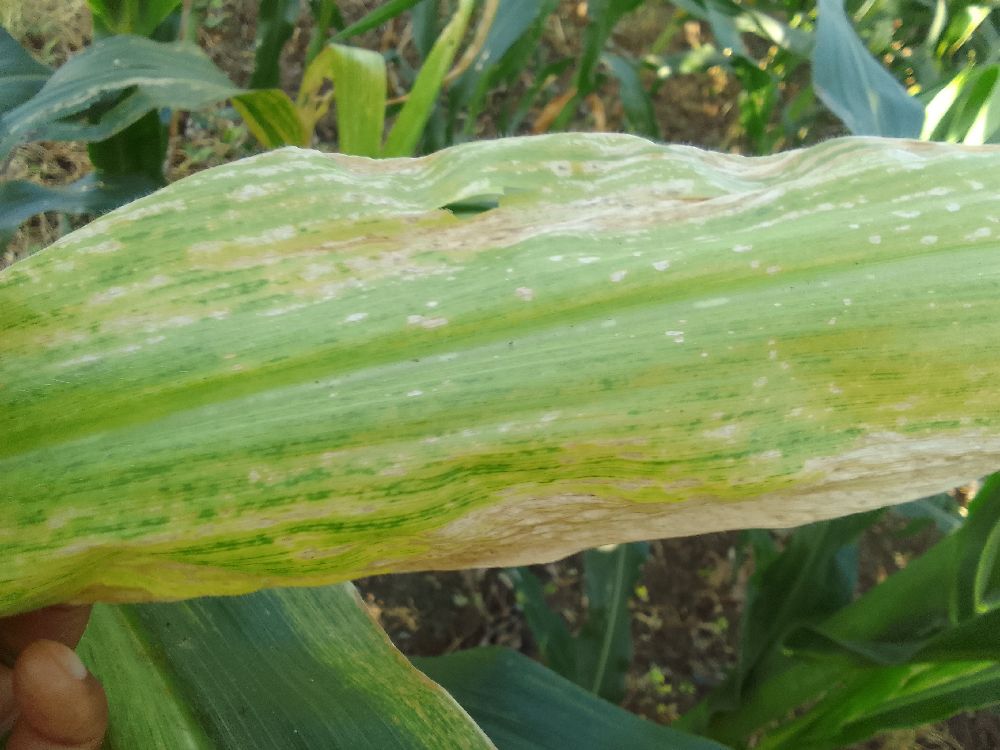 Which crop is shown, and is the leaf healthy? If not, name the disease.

maize, maize lethal necrosis
